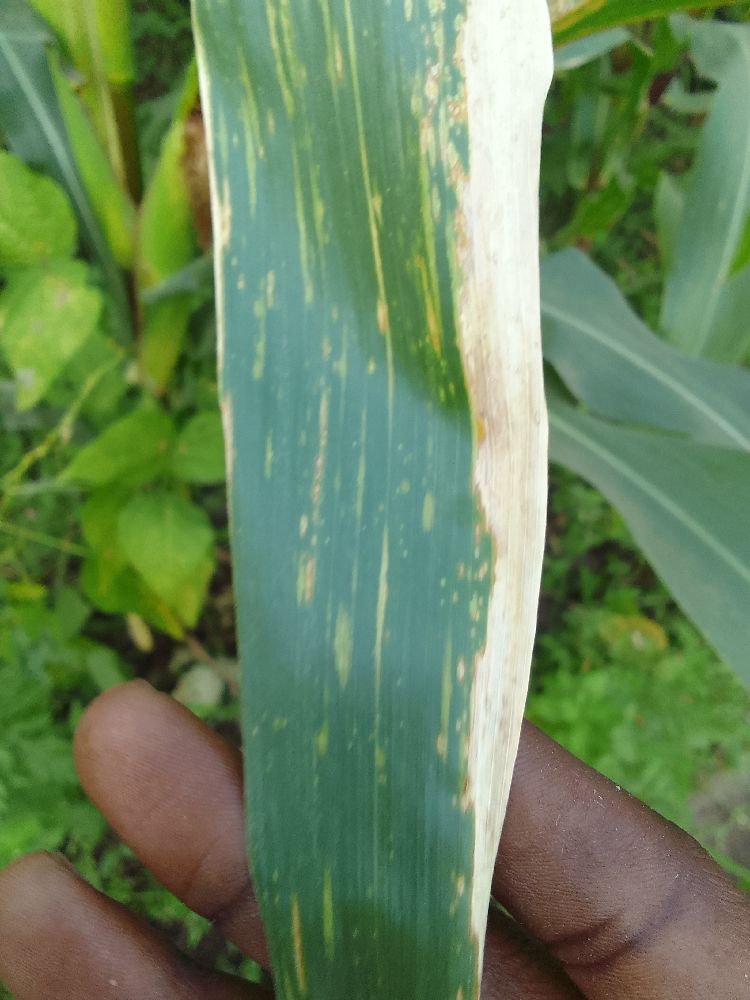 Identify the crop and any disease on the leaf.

maize, maize lethal necrosis
